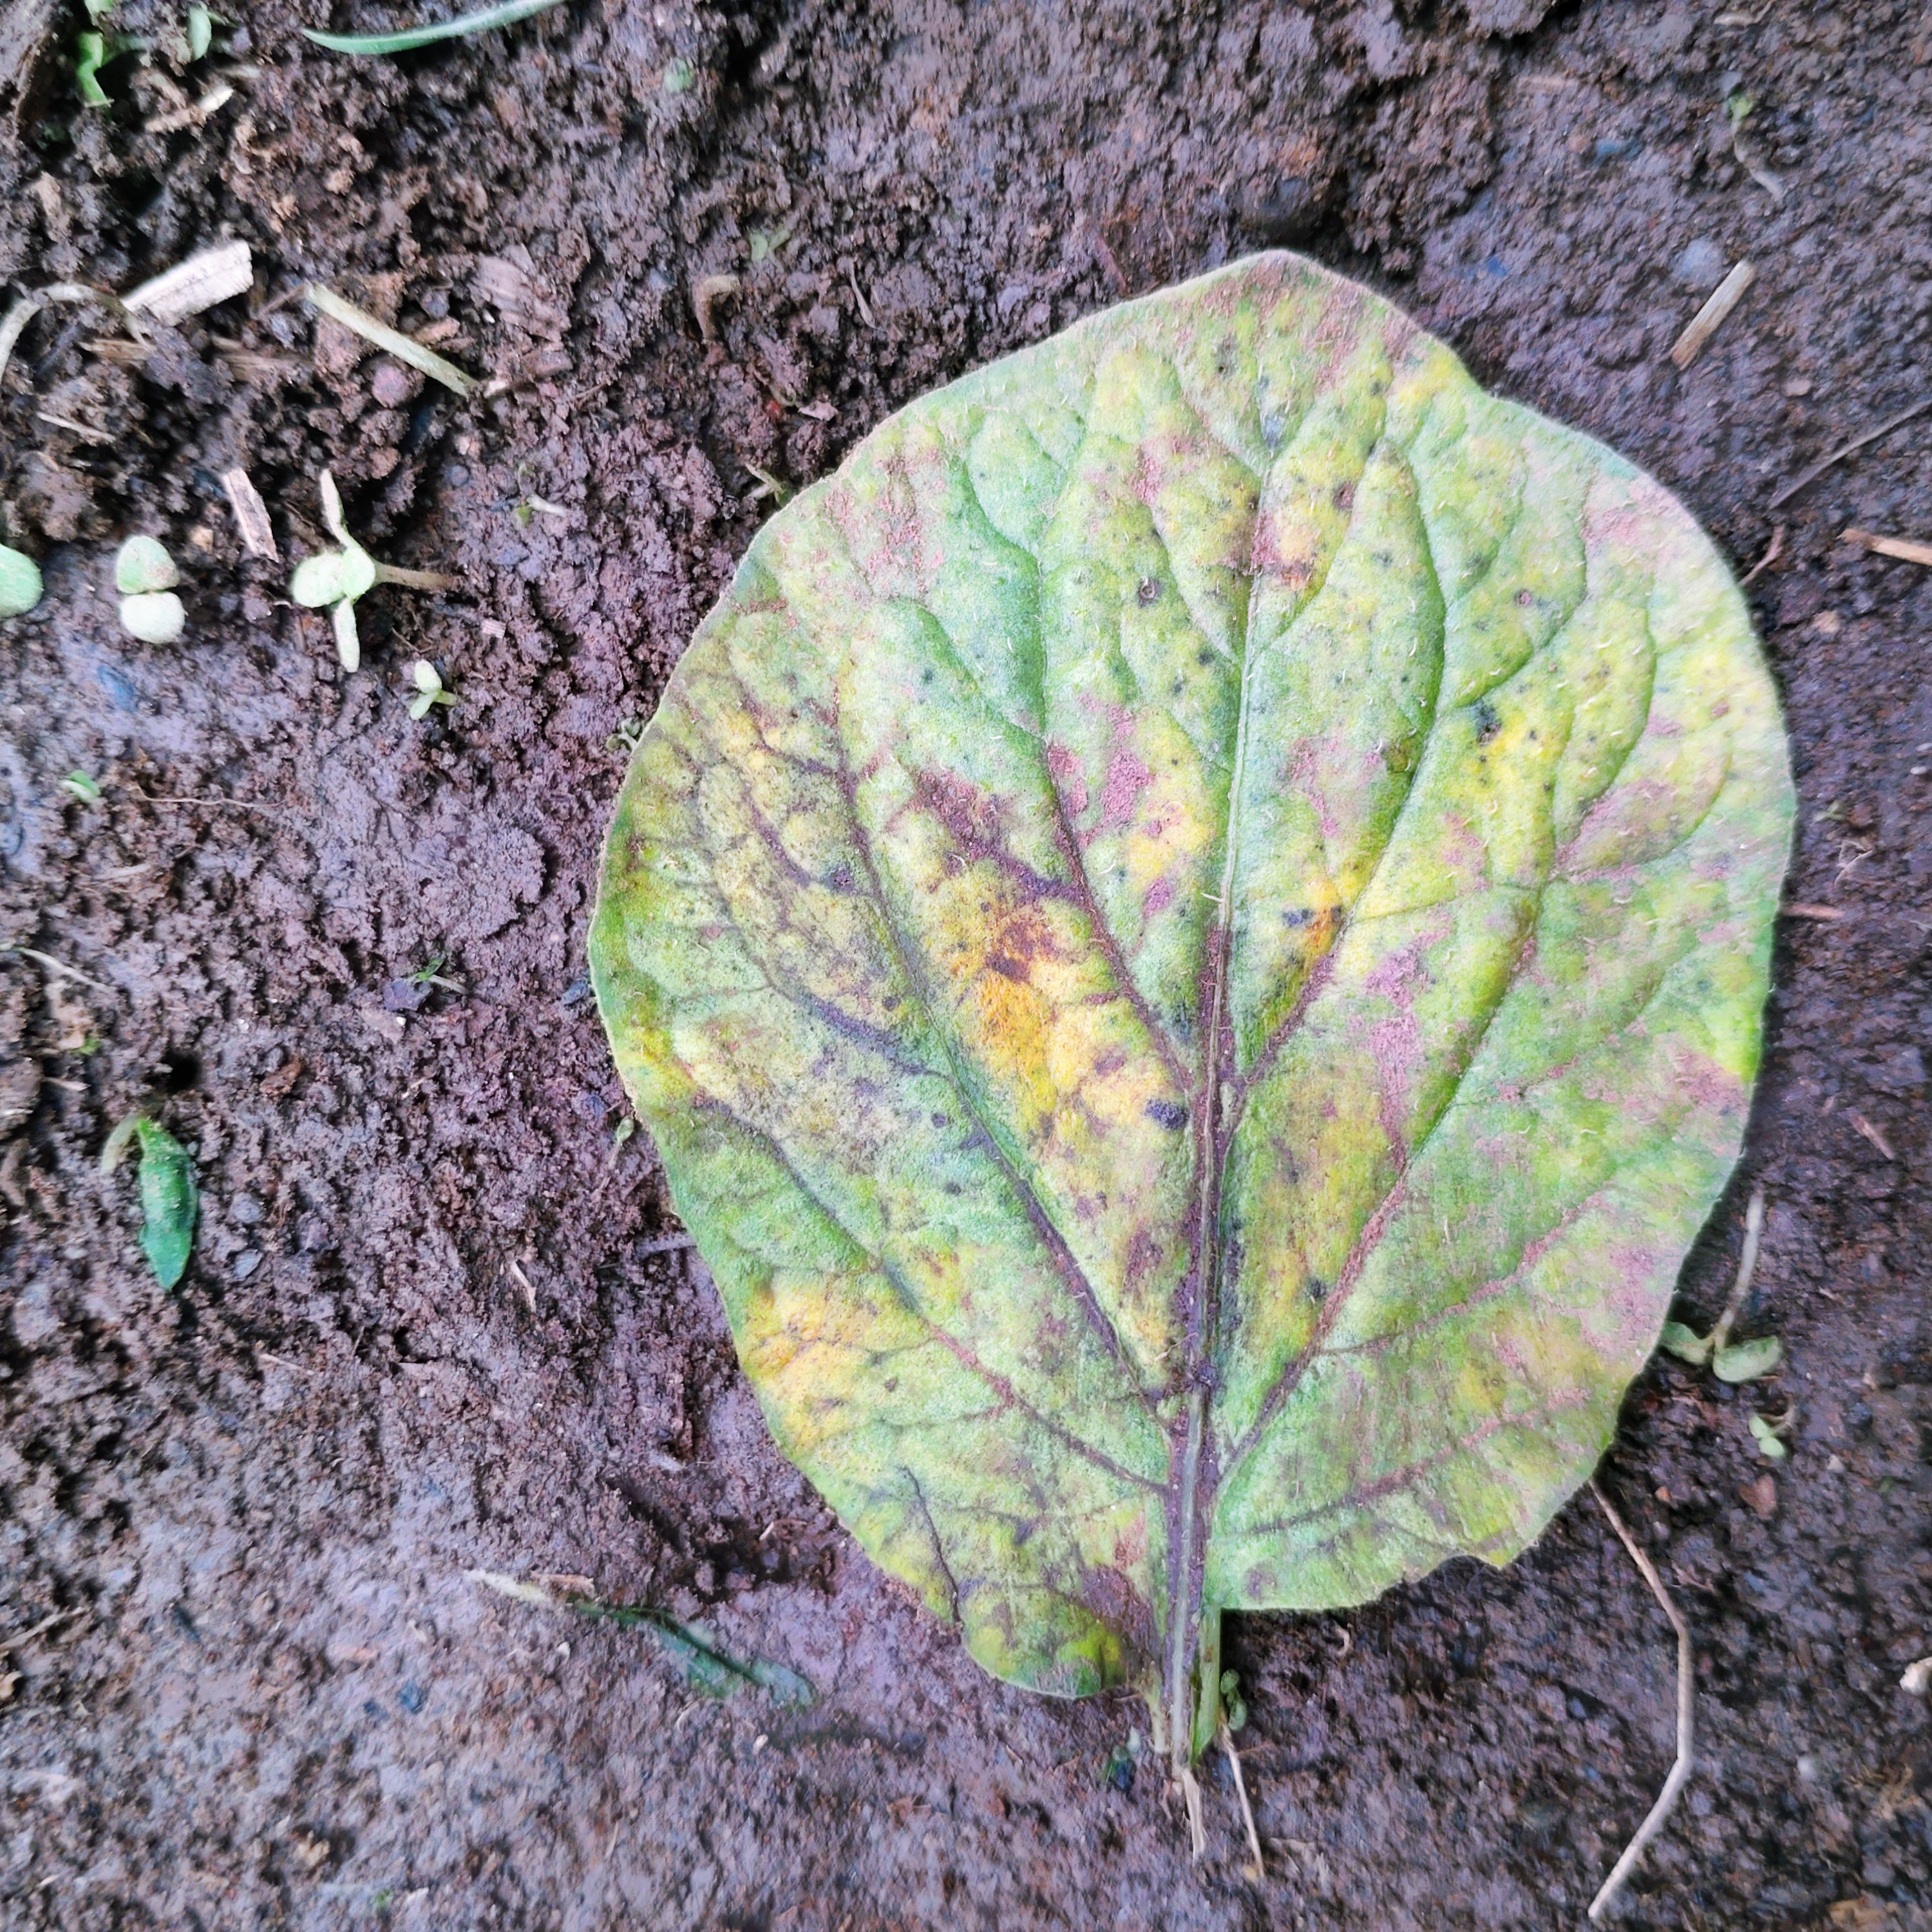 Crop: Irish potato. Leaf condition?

late blight
